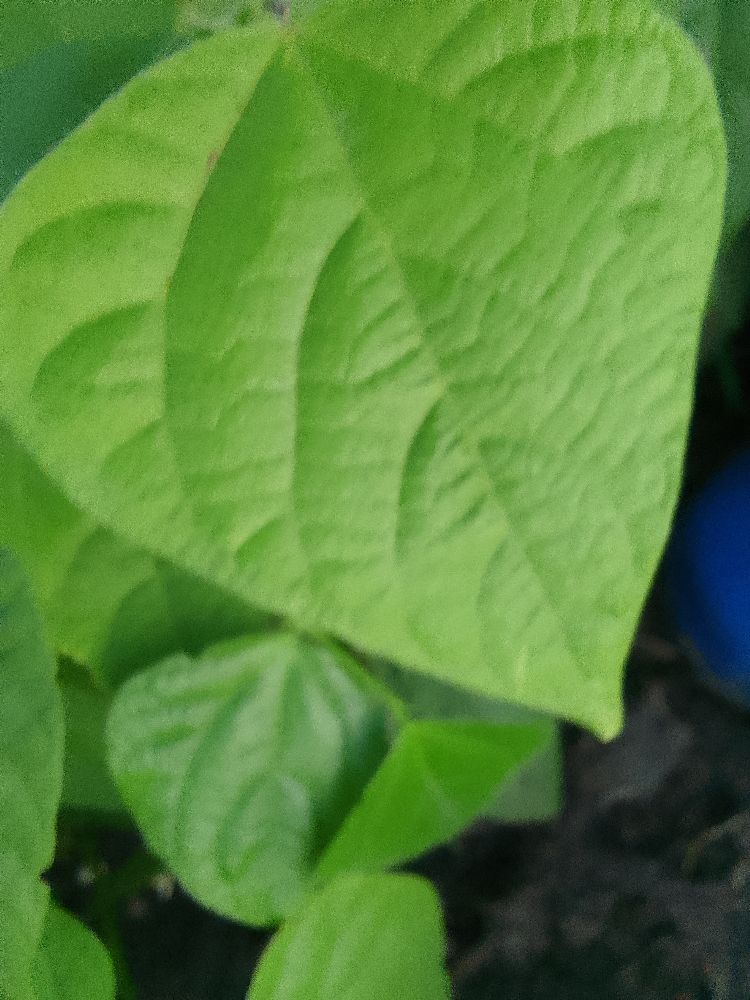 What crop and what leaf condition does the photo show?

common bean, healthy
